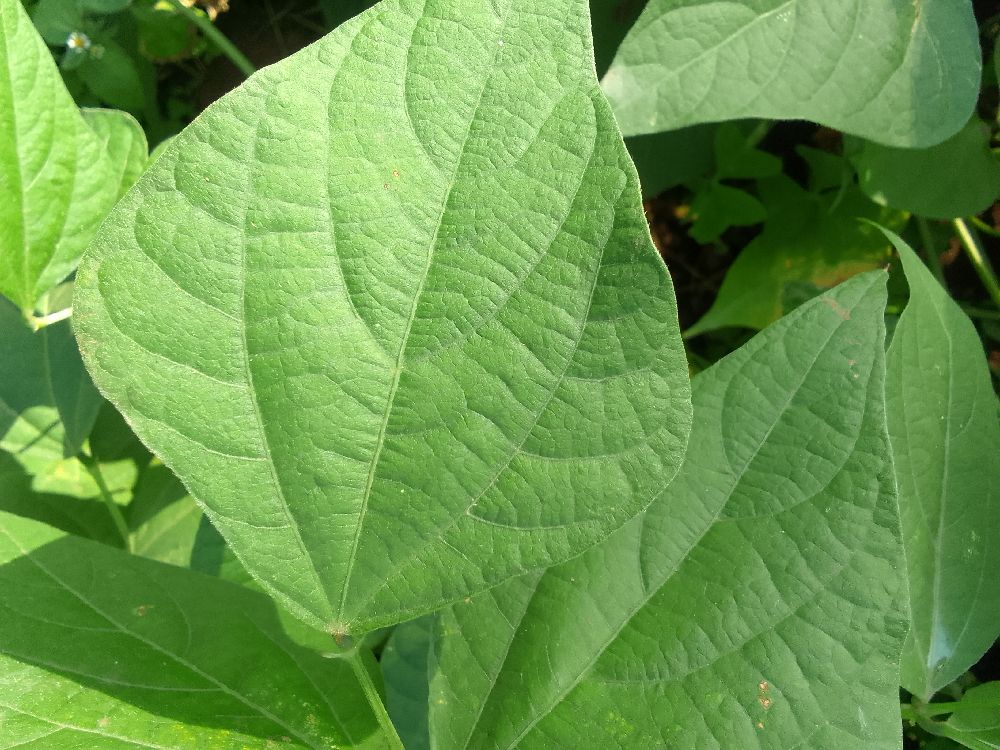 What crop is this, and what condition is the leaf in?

common bean, healthy
